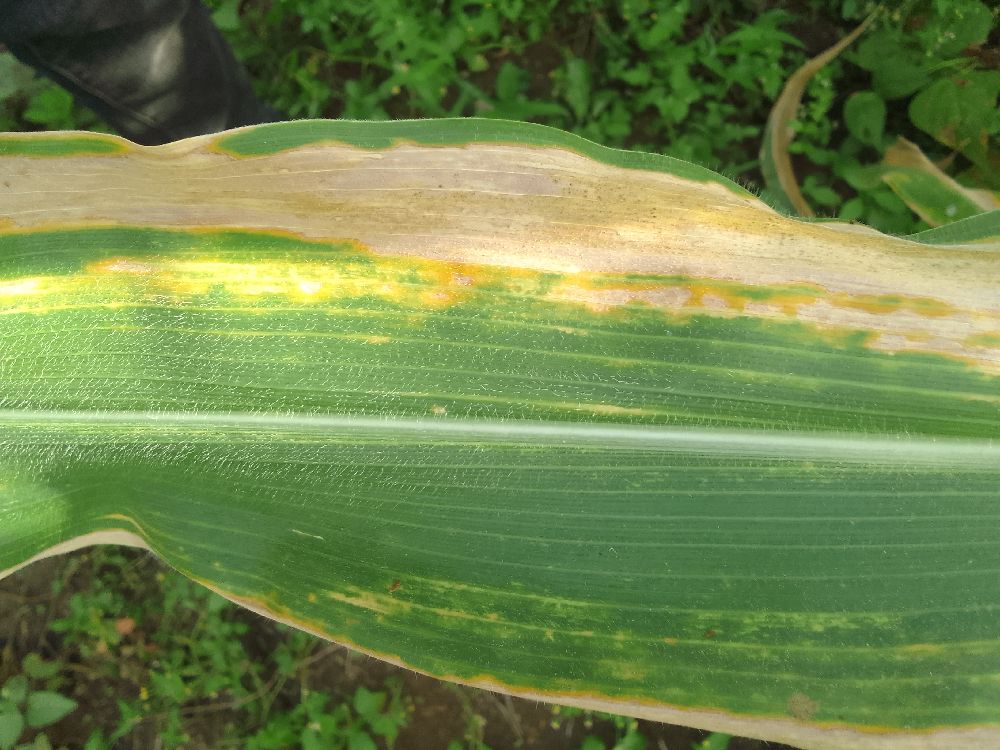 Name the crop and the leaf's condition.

maize, maize lethal necrosis
